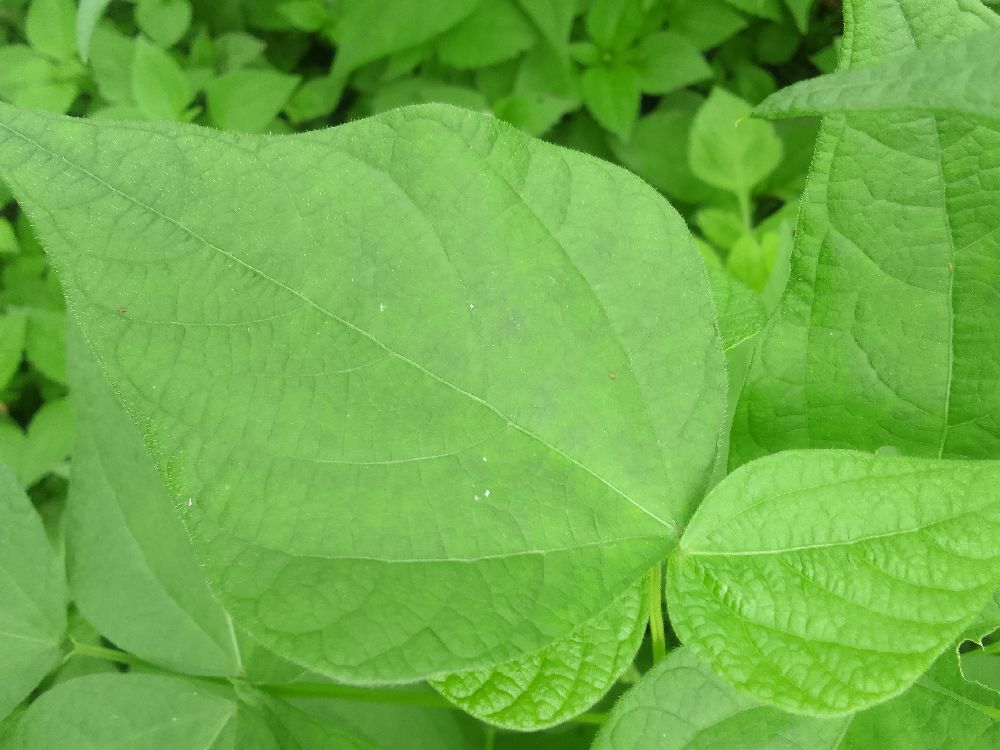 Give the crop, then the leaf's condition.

common bean, healthy
